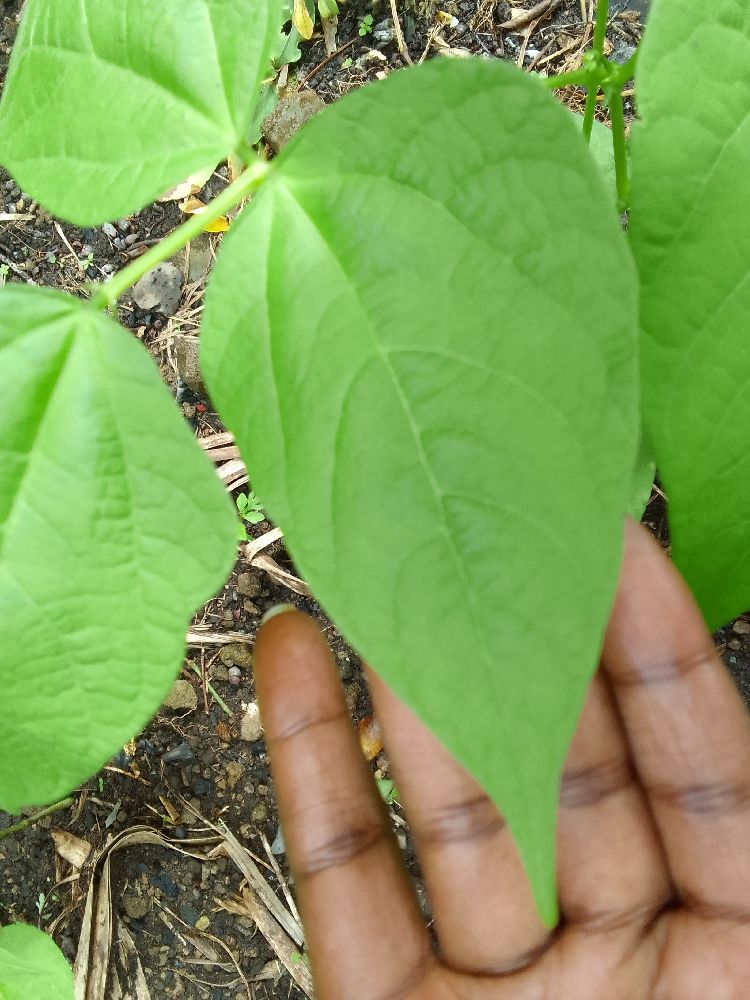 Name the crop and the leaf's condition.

common bean, healthy
